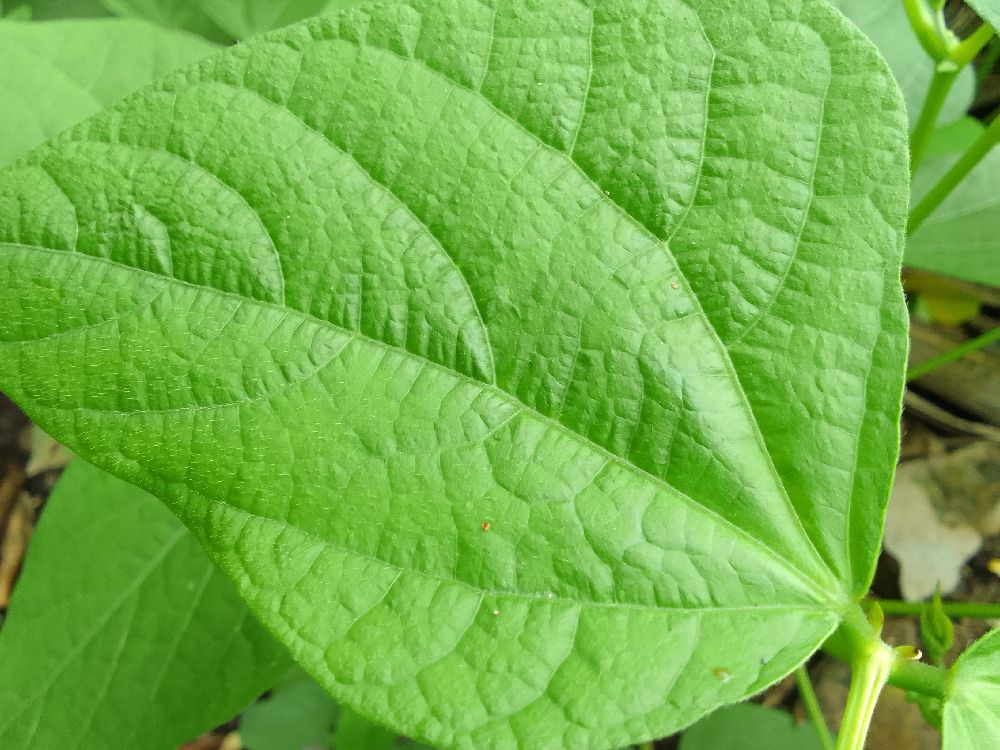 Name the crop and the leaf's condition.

common bean, healthy
